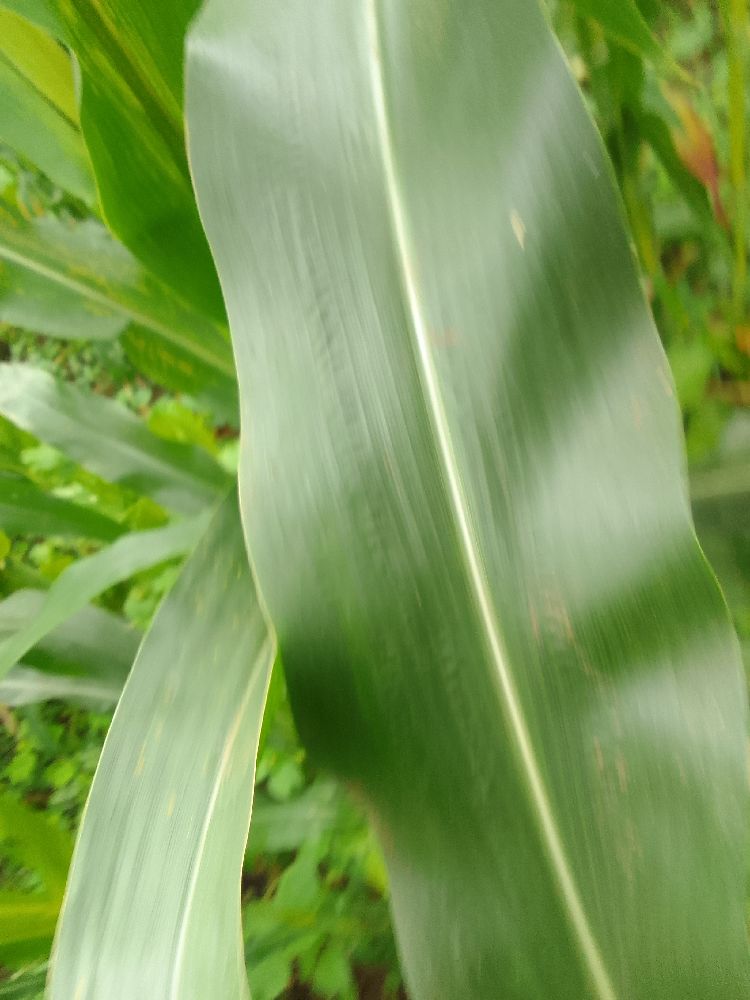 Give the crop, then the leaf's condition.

maize, healthy
